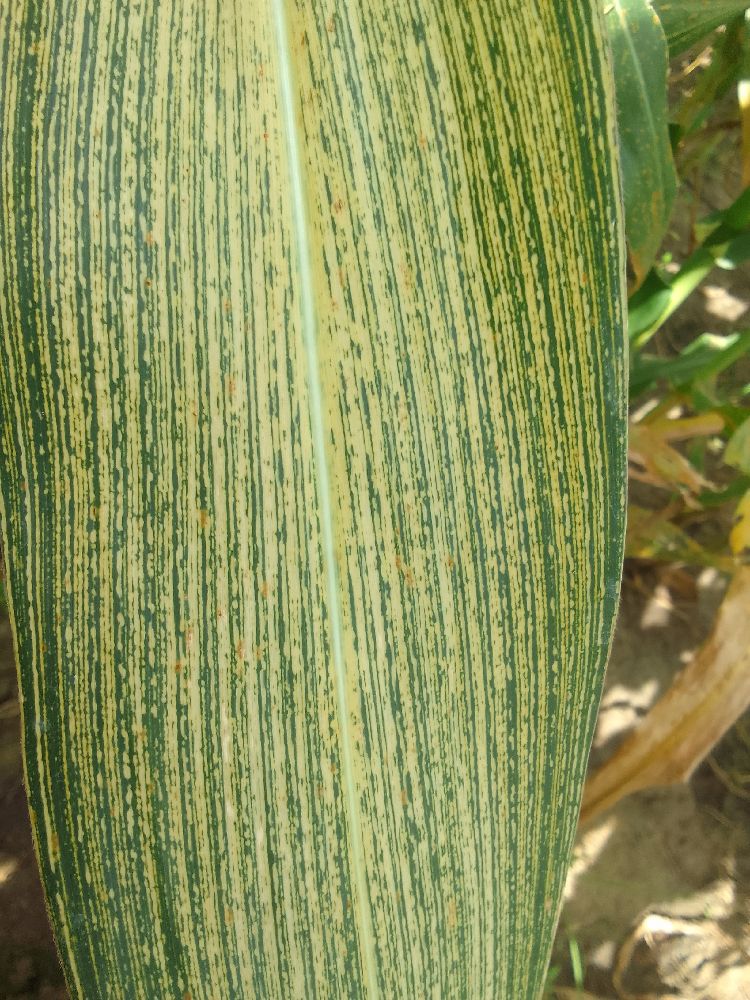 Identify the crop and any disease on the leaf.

maize, maize streak virus
